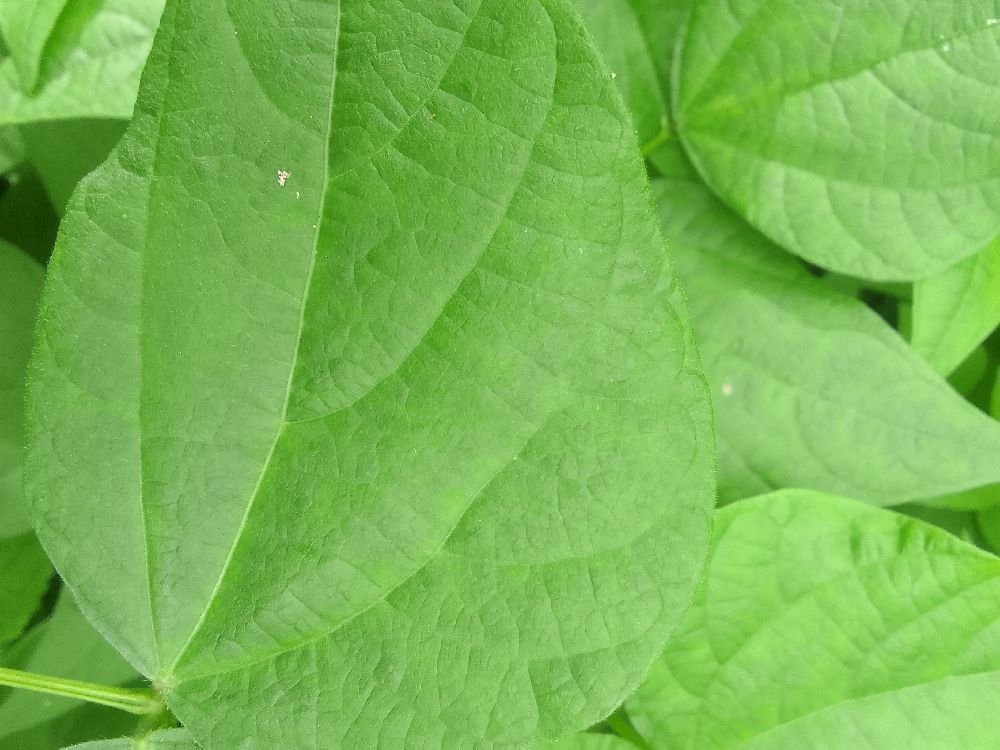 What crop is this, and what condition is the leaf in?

common bean, healthy
